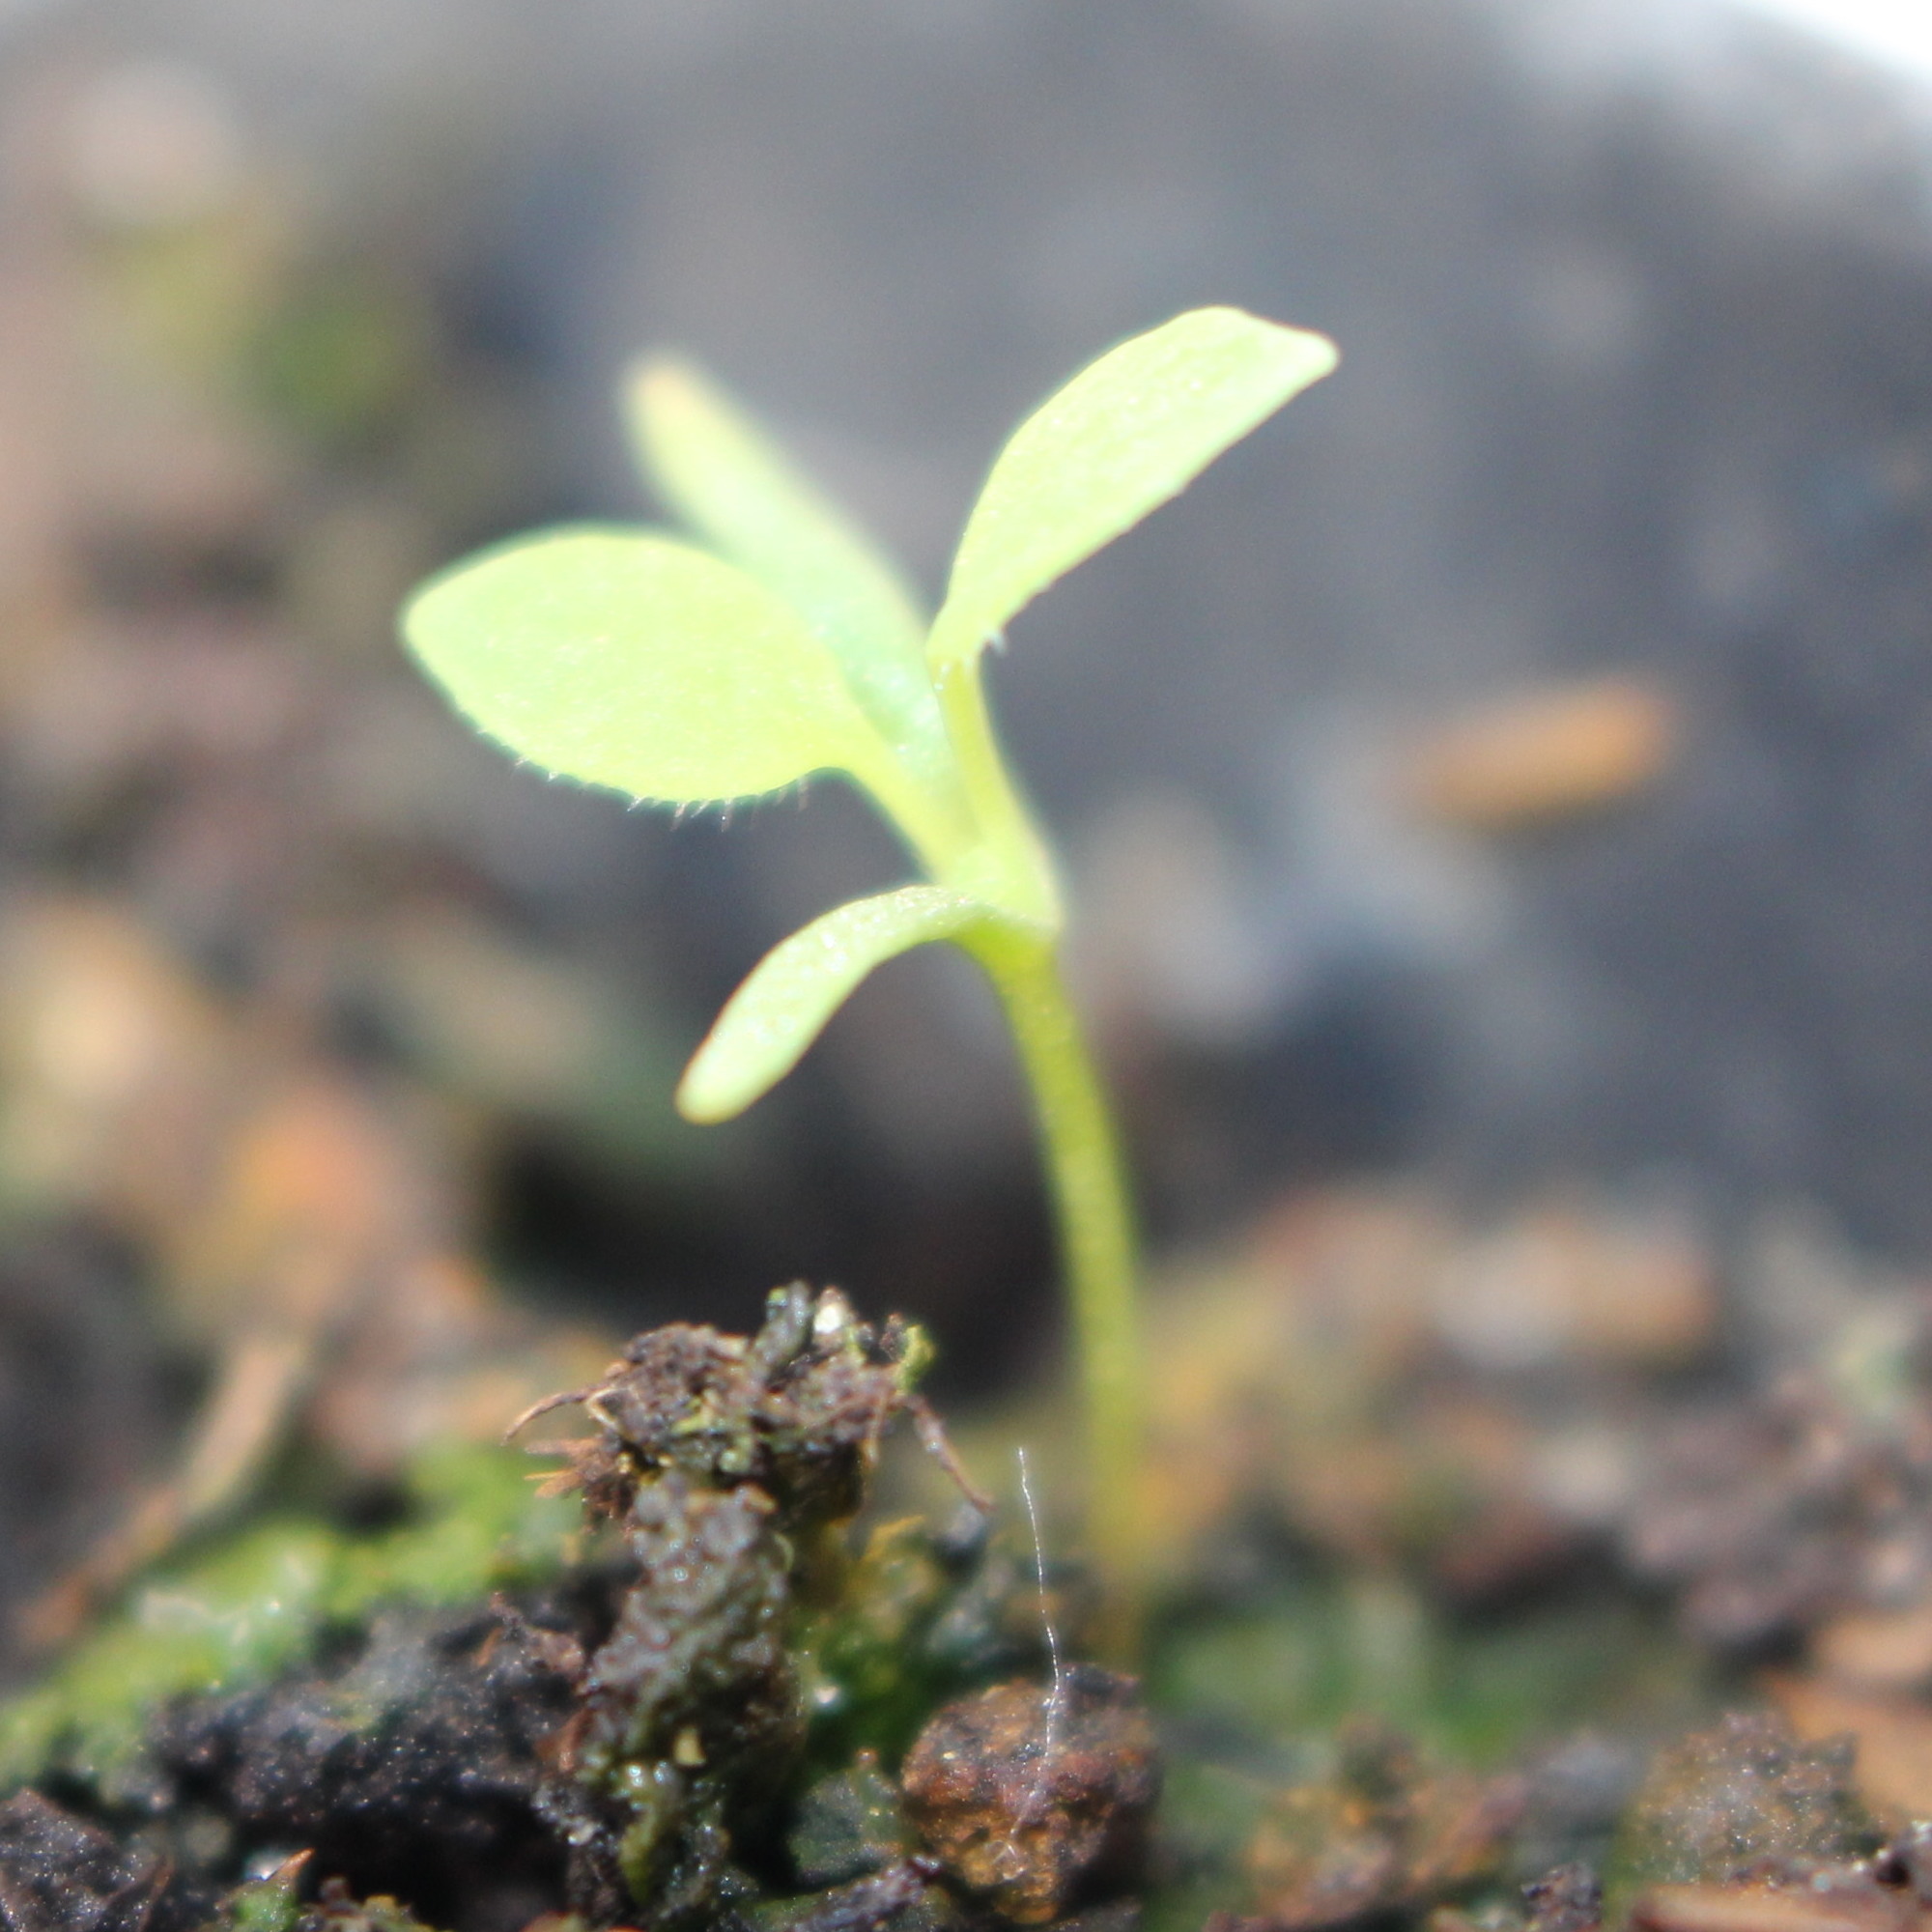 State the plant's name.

Papaver rhoeas
